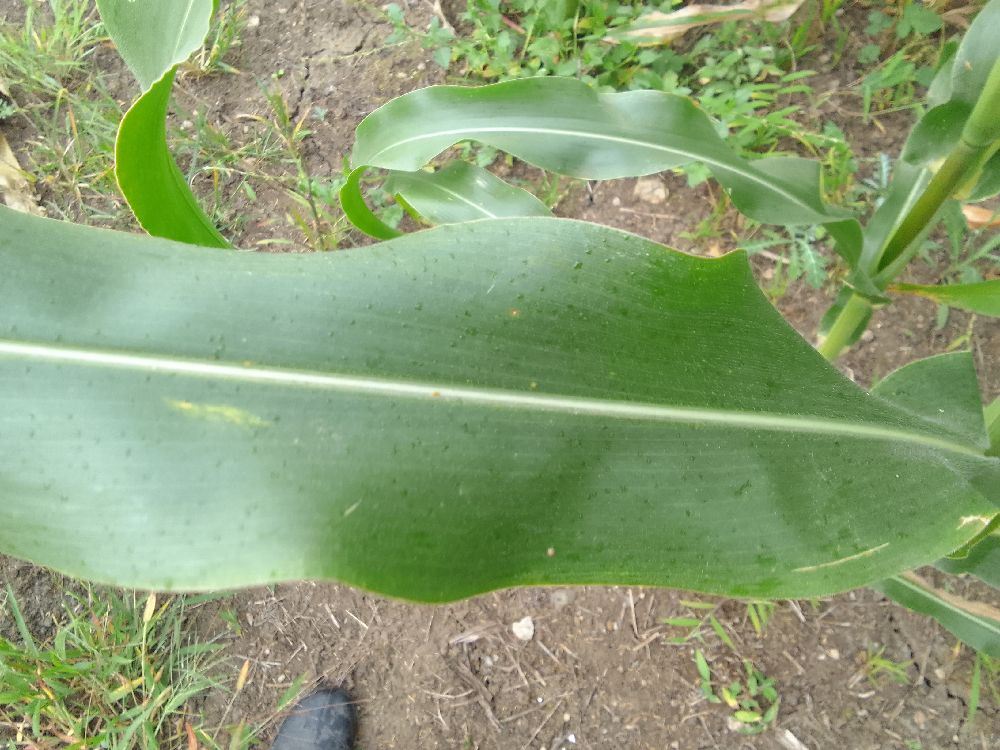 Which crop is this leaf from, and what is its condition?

maize, healthy
